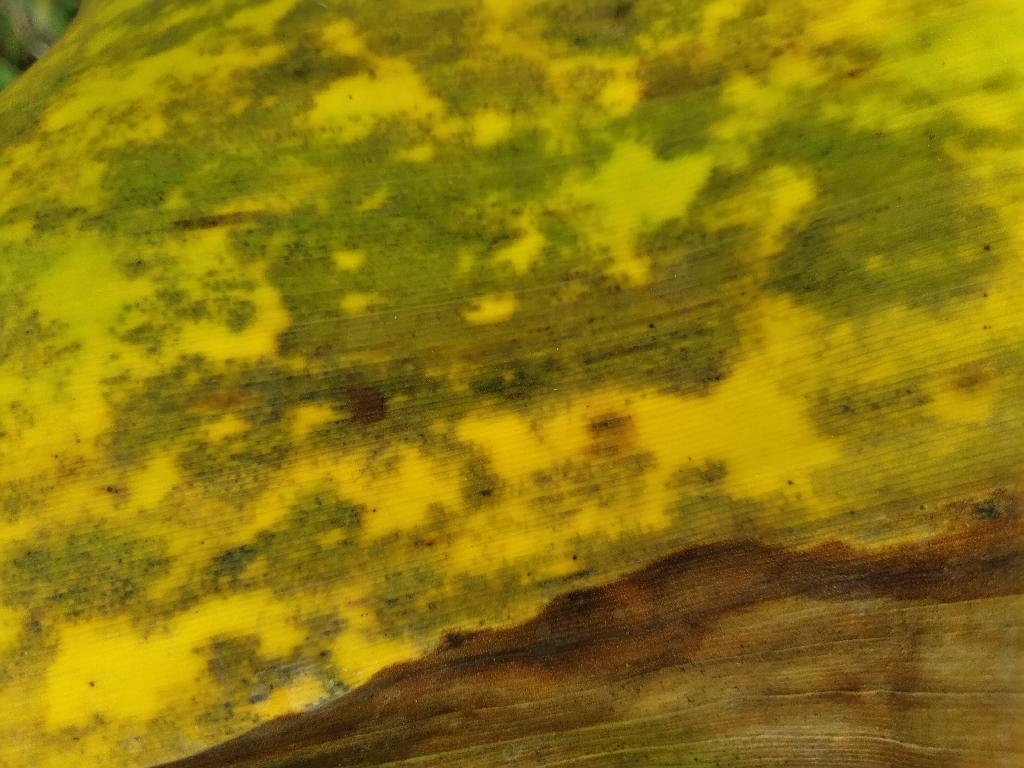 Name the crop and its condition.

banana, black sigatoka
